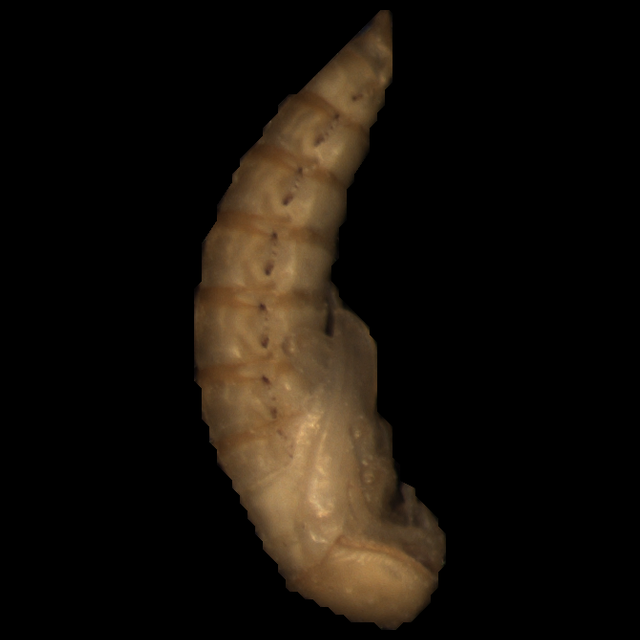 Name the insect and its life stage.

mealworm pupa
